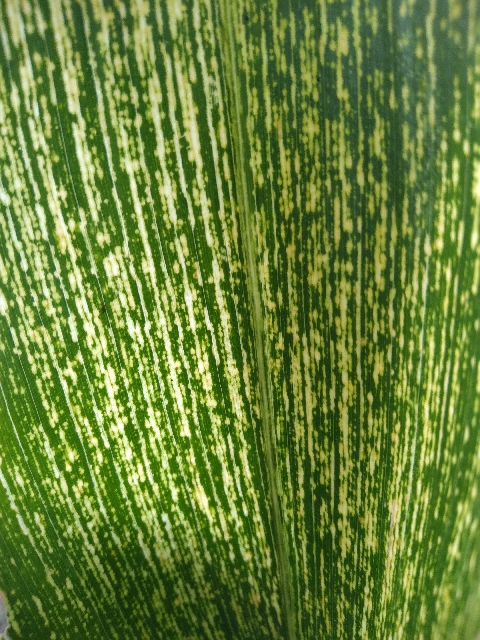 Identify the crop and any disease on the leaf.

maize, maize streak virus
